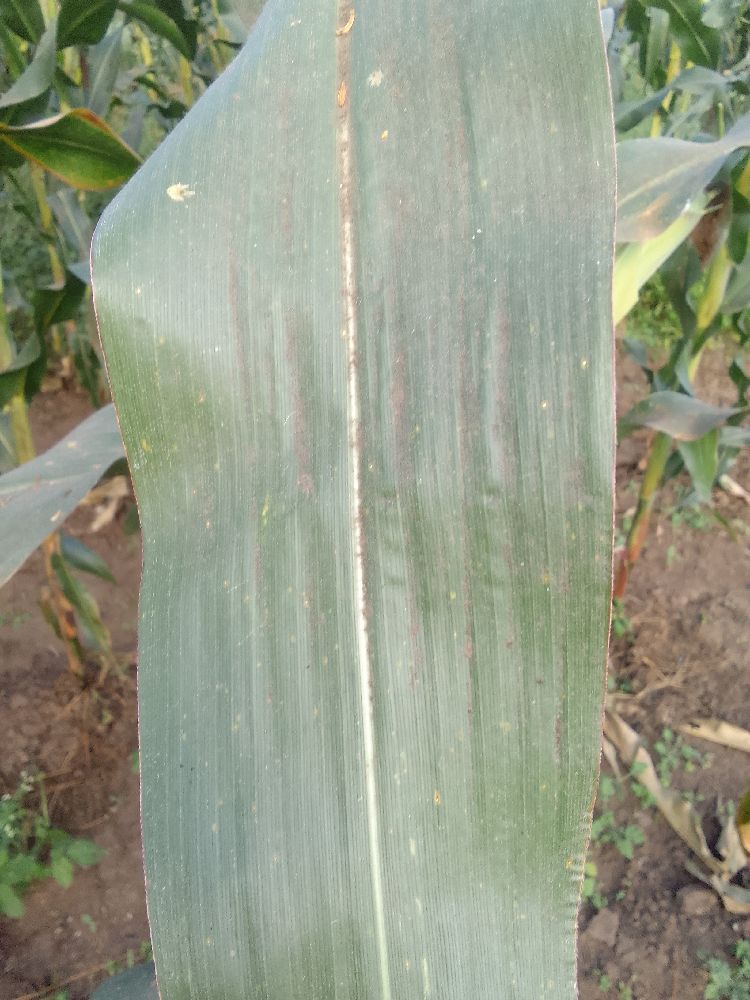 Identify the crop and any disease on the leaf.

maize, healthy
